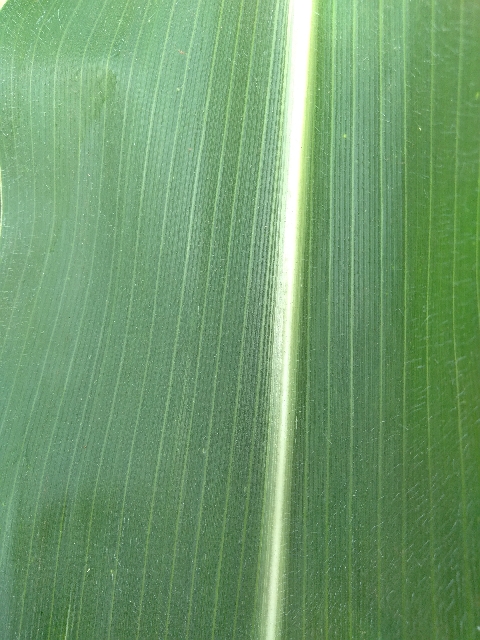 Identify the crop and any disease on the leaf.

maize, healthy
